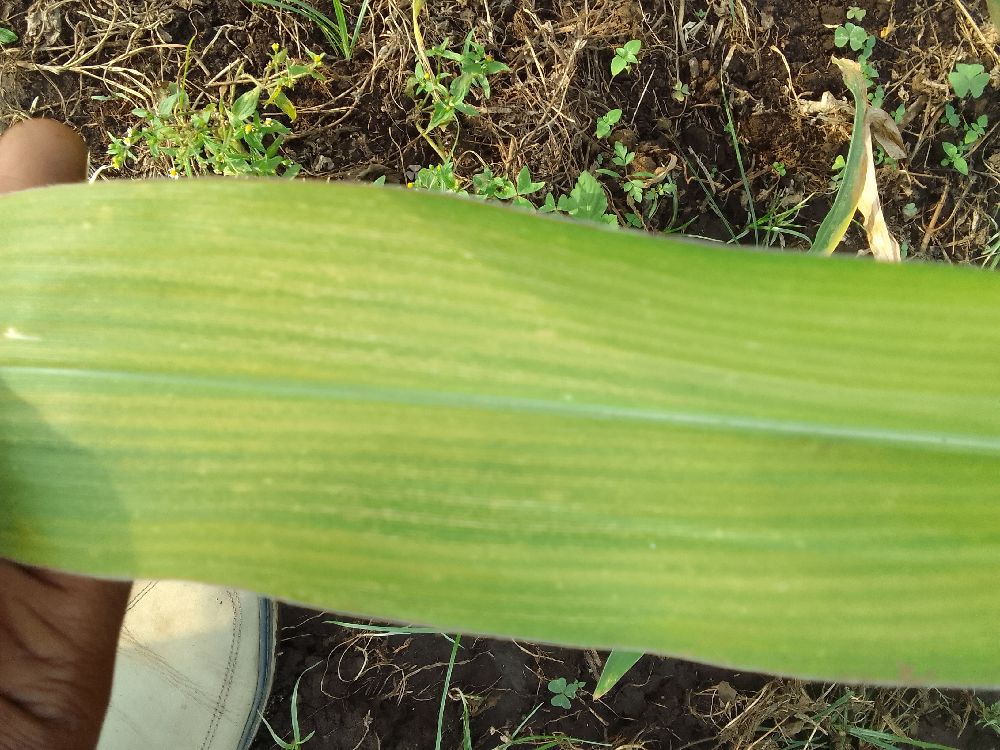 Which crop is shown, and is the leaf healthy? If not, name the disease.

maize, maize lethal necrosis
